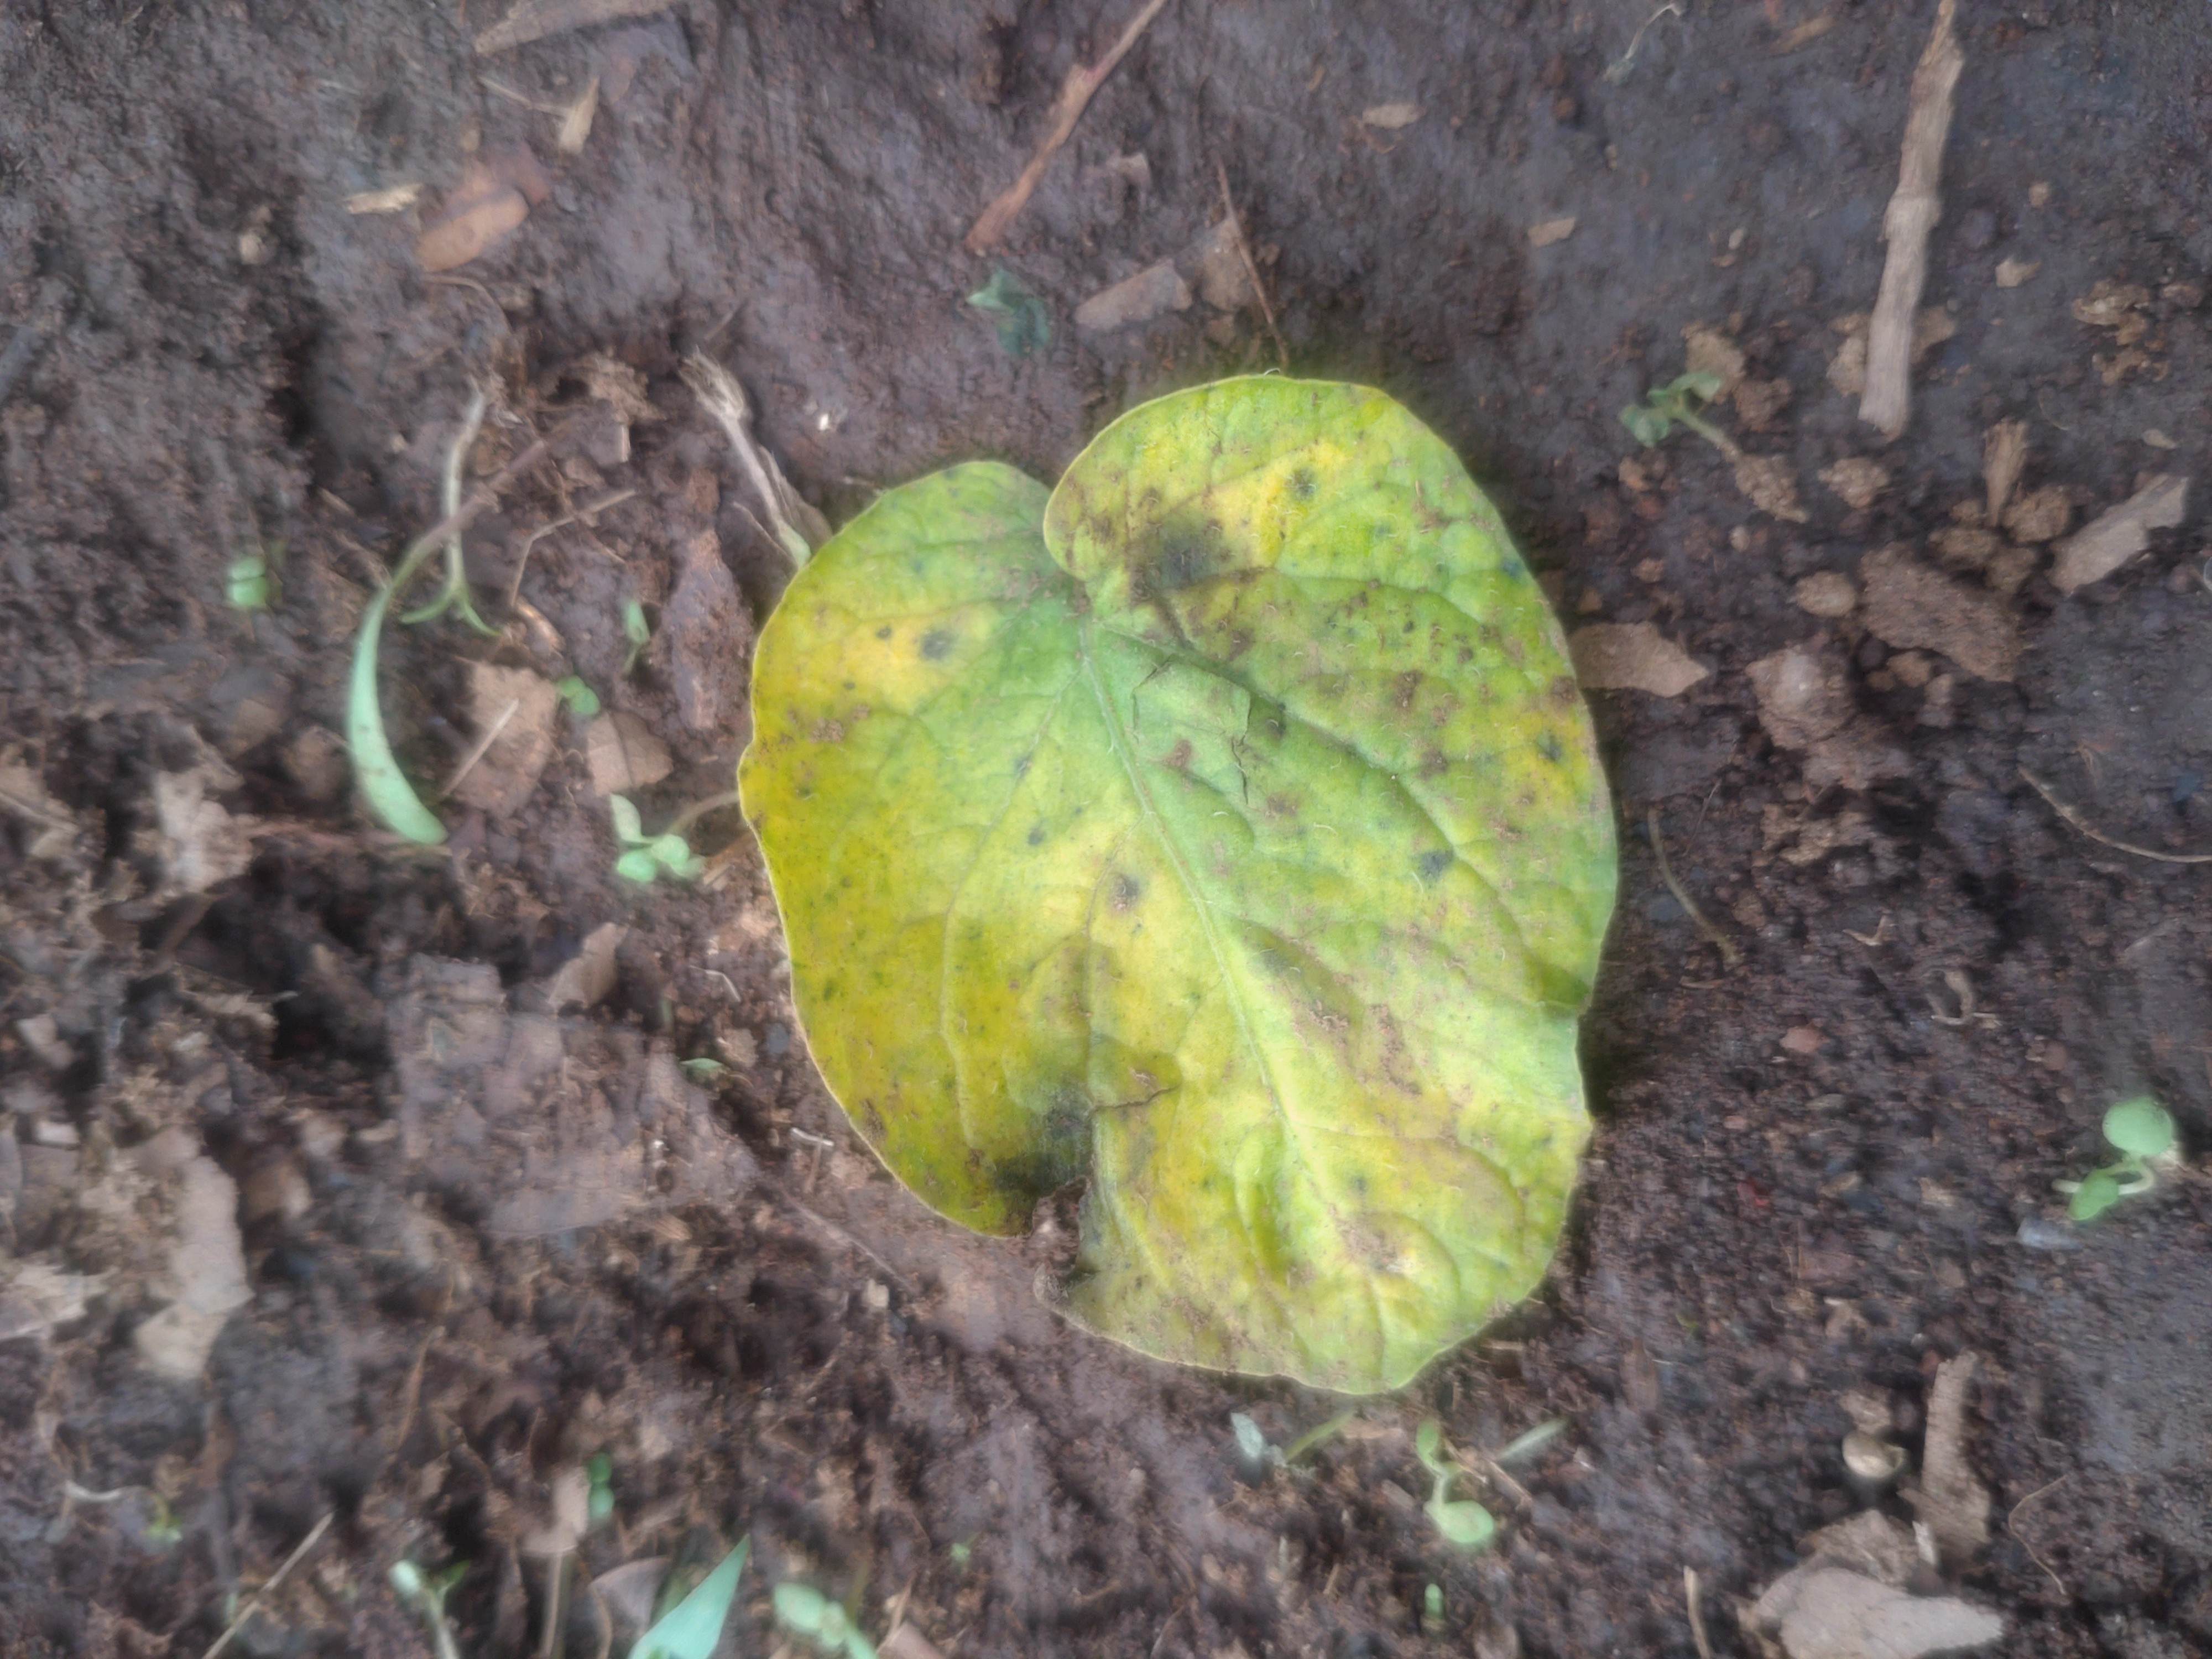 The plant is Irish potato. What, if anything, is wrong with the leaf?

late blight
